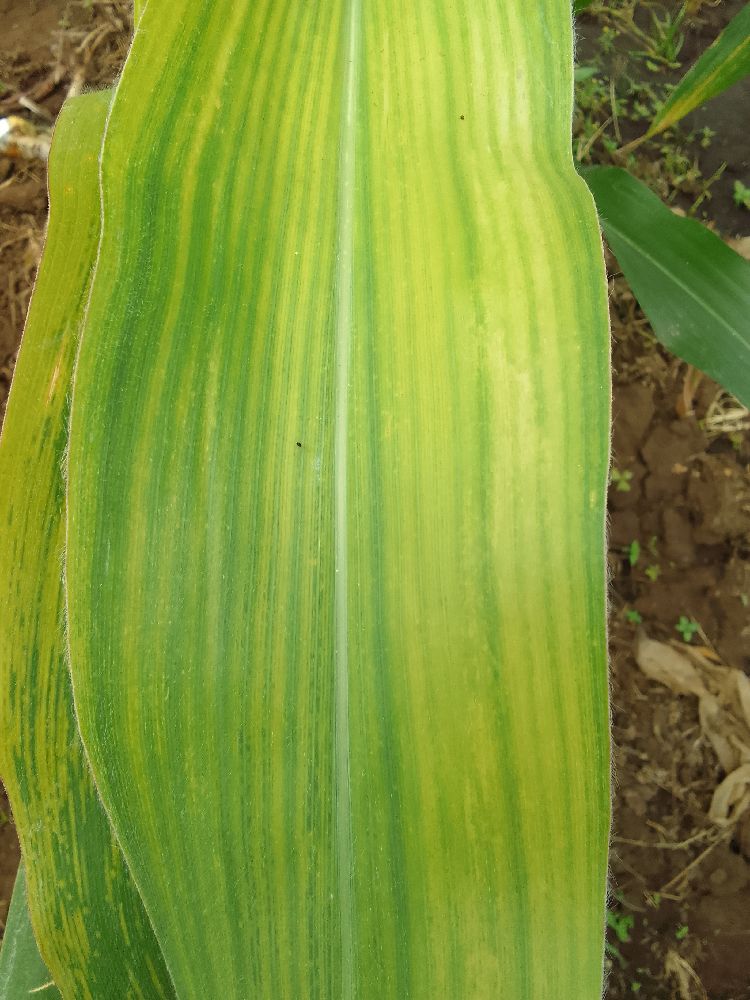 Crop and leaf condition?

maize, maize lethal necrosis
